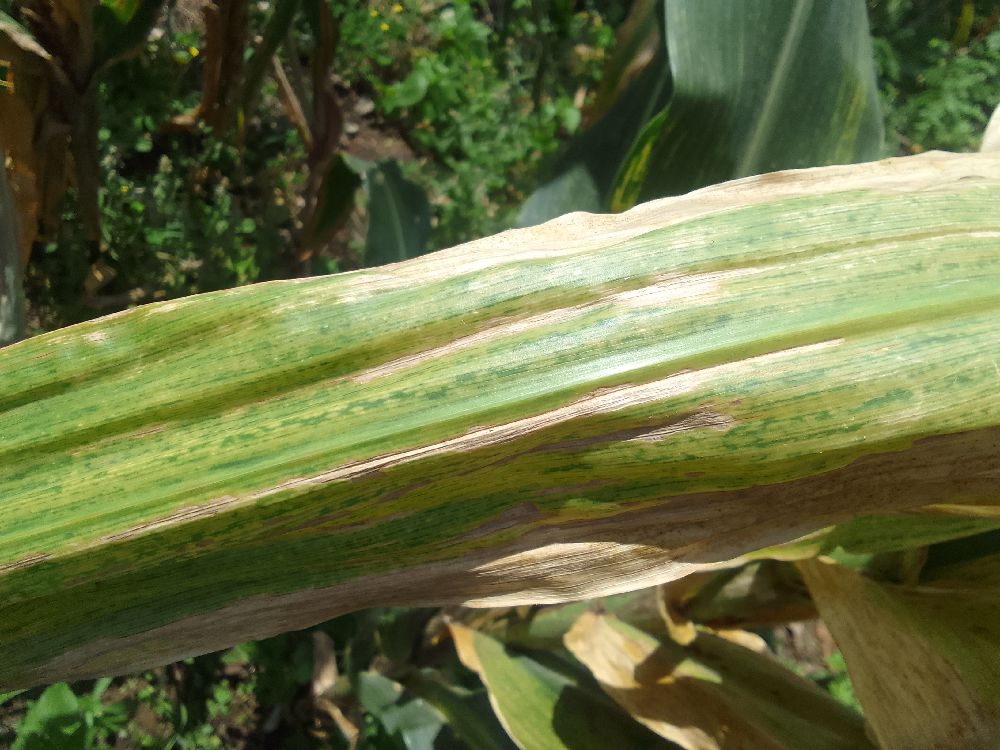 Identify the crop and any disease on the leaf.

maize, maize lethal necrosis
